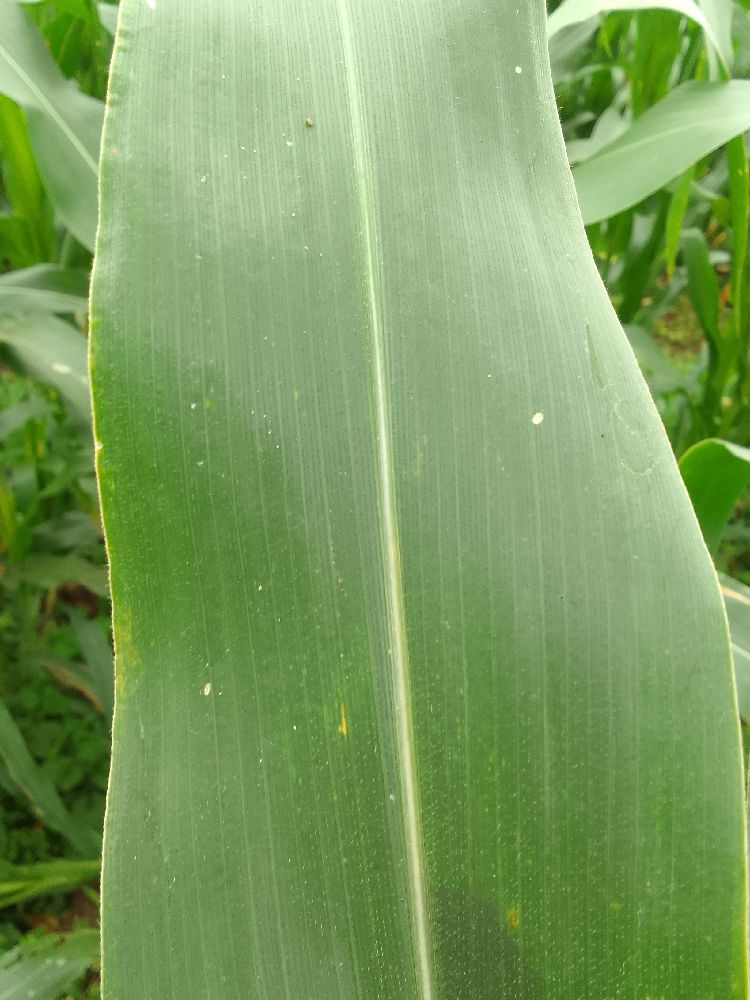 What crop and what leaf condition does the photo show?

maize, healthy
